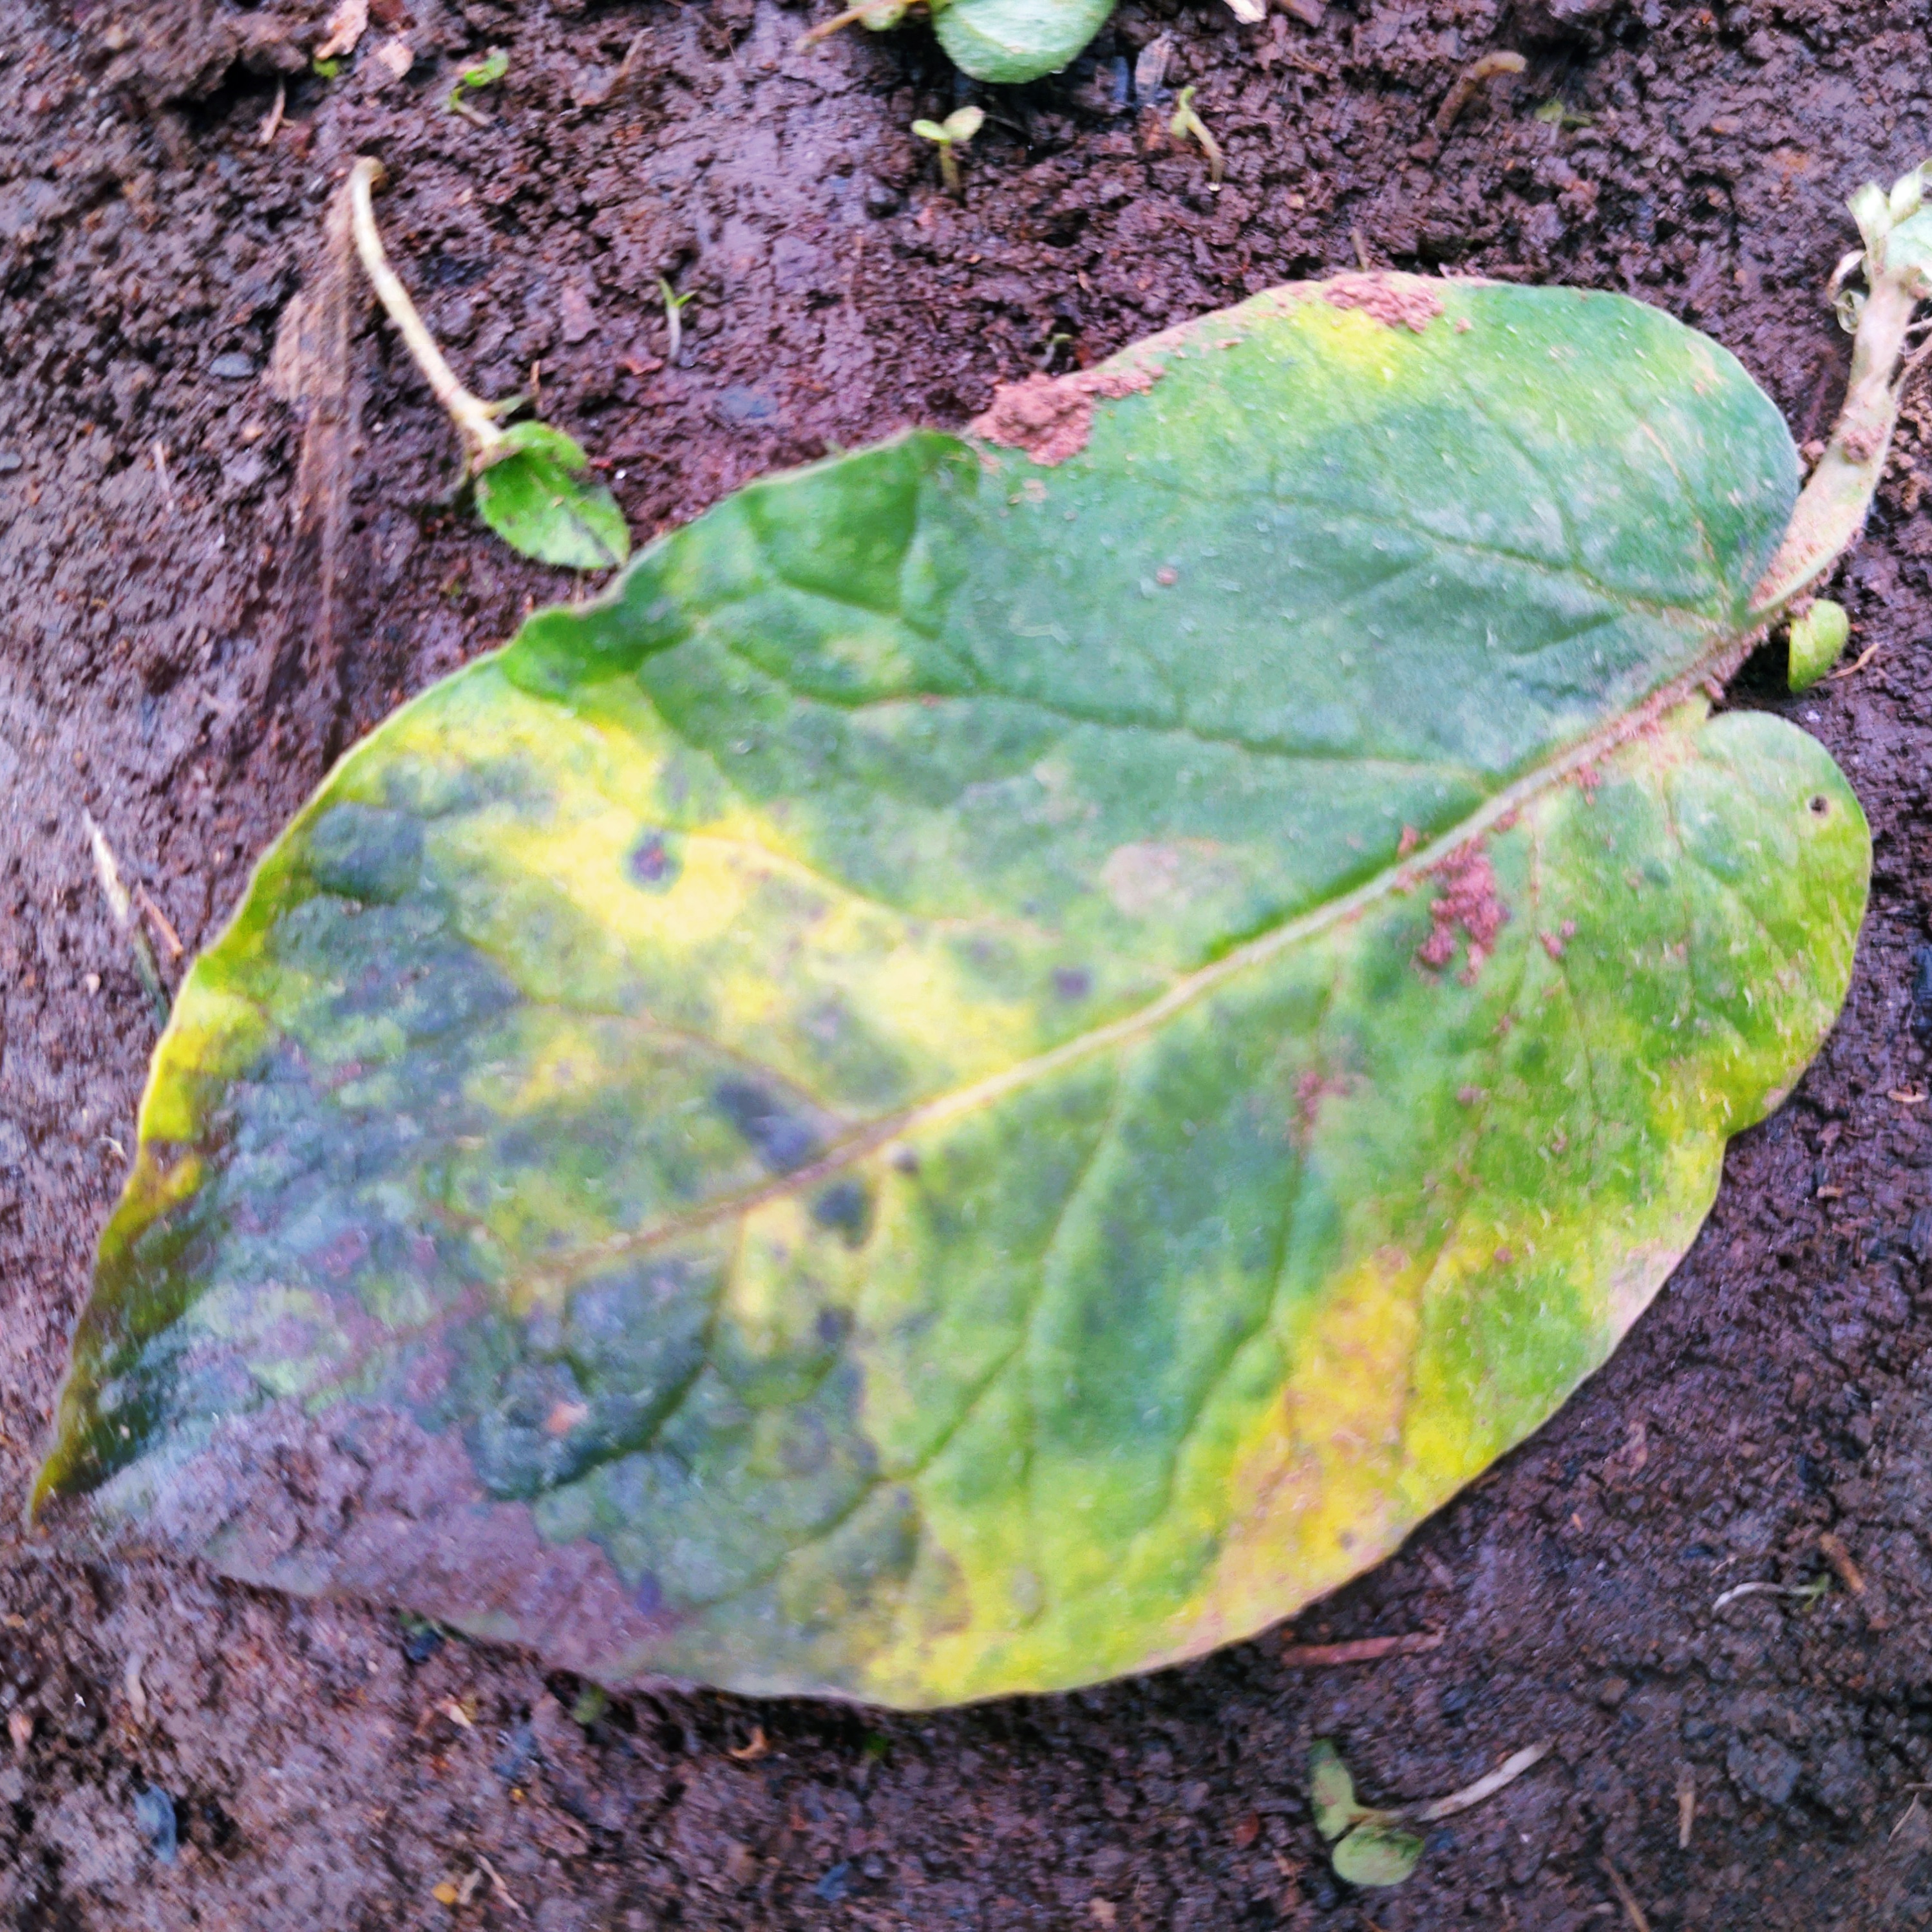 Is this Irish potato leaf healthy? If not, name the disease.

late blight
